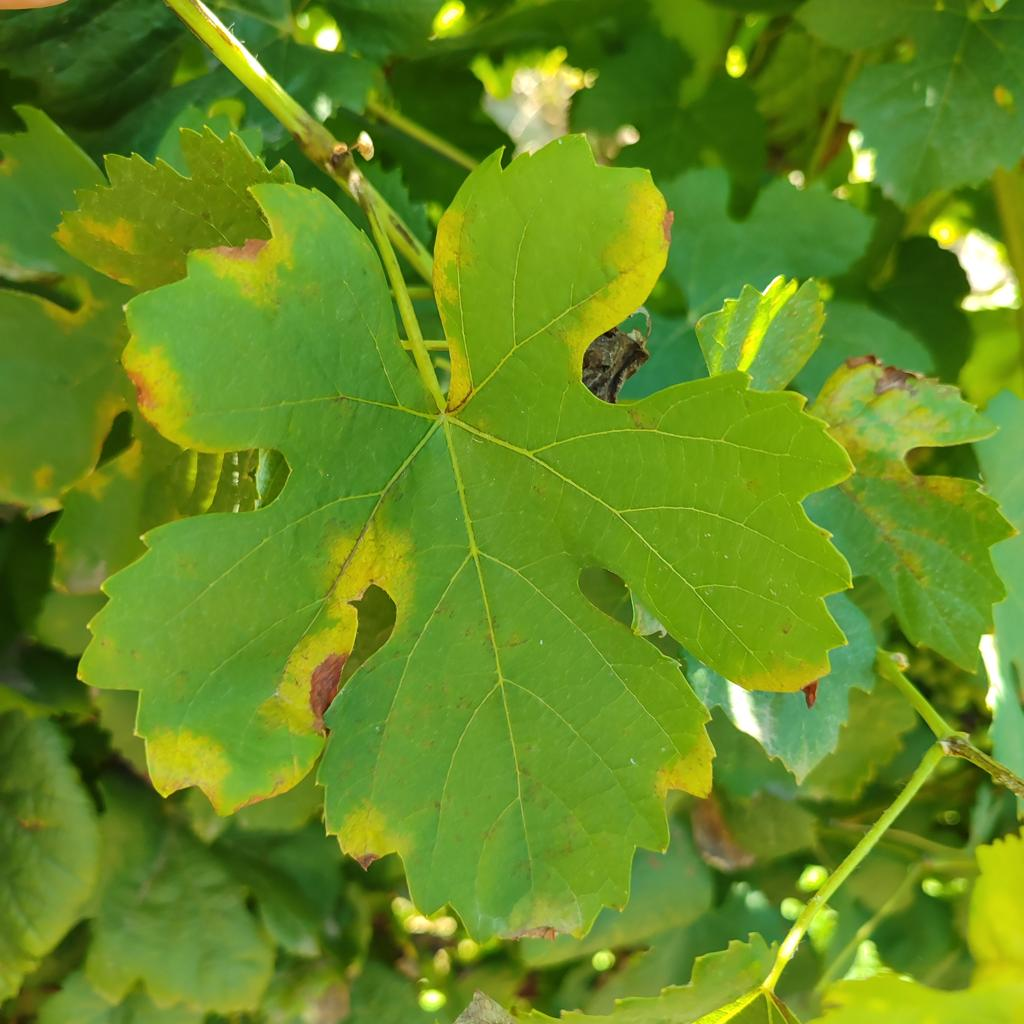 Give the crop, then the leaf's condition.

grapevine, downy mildew
